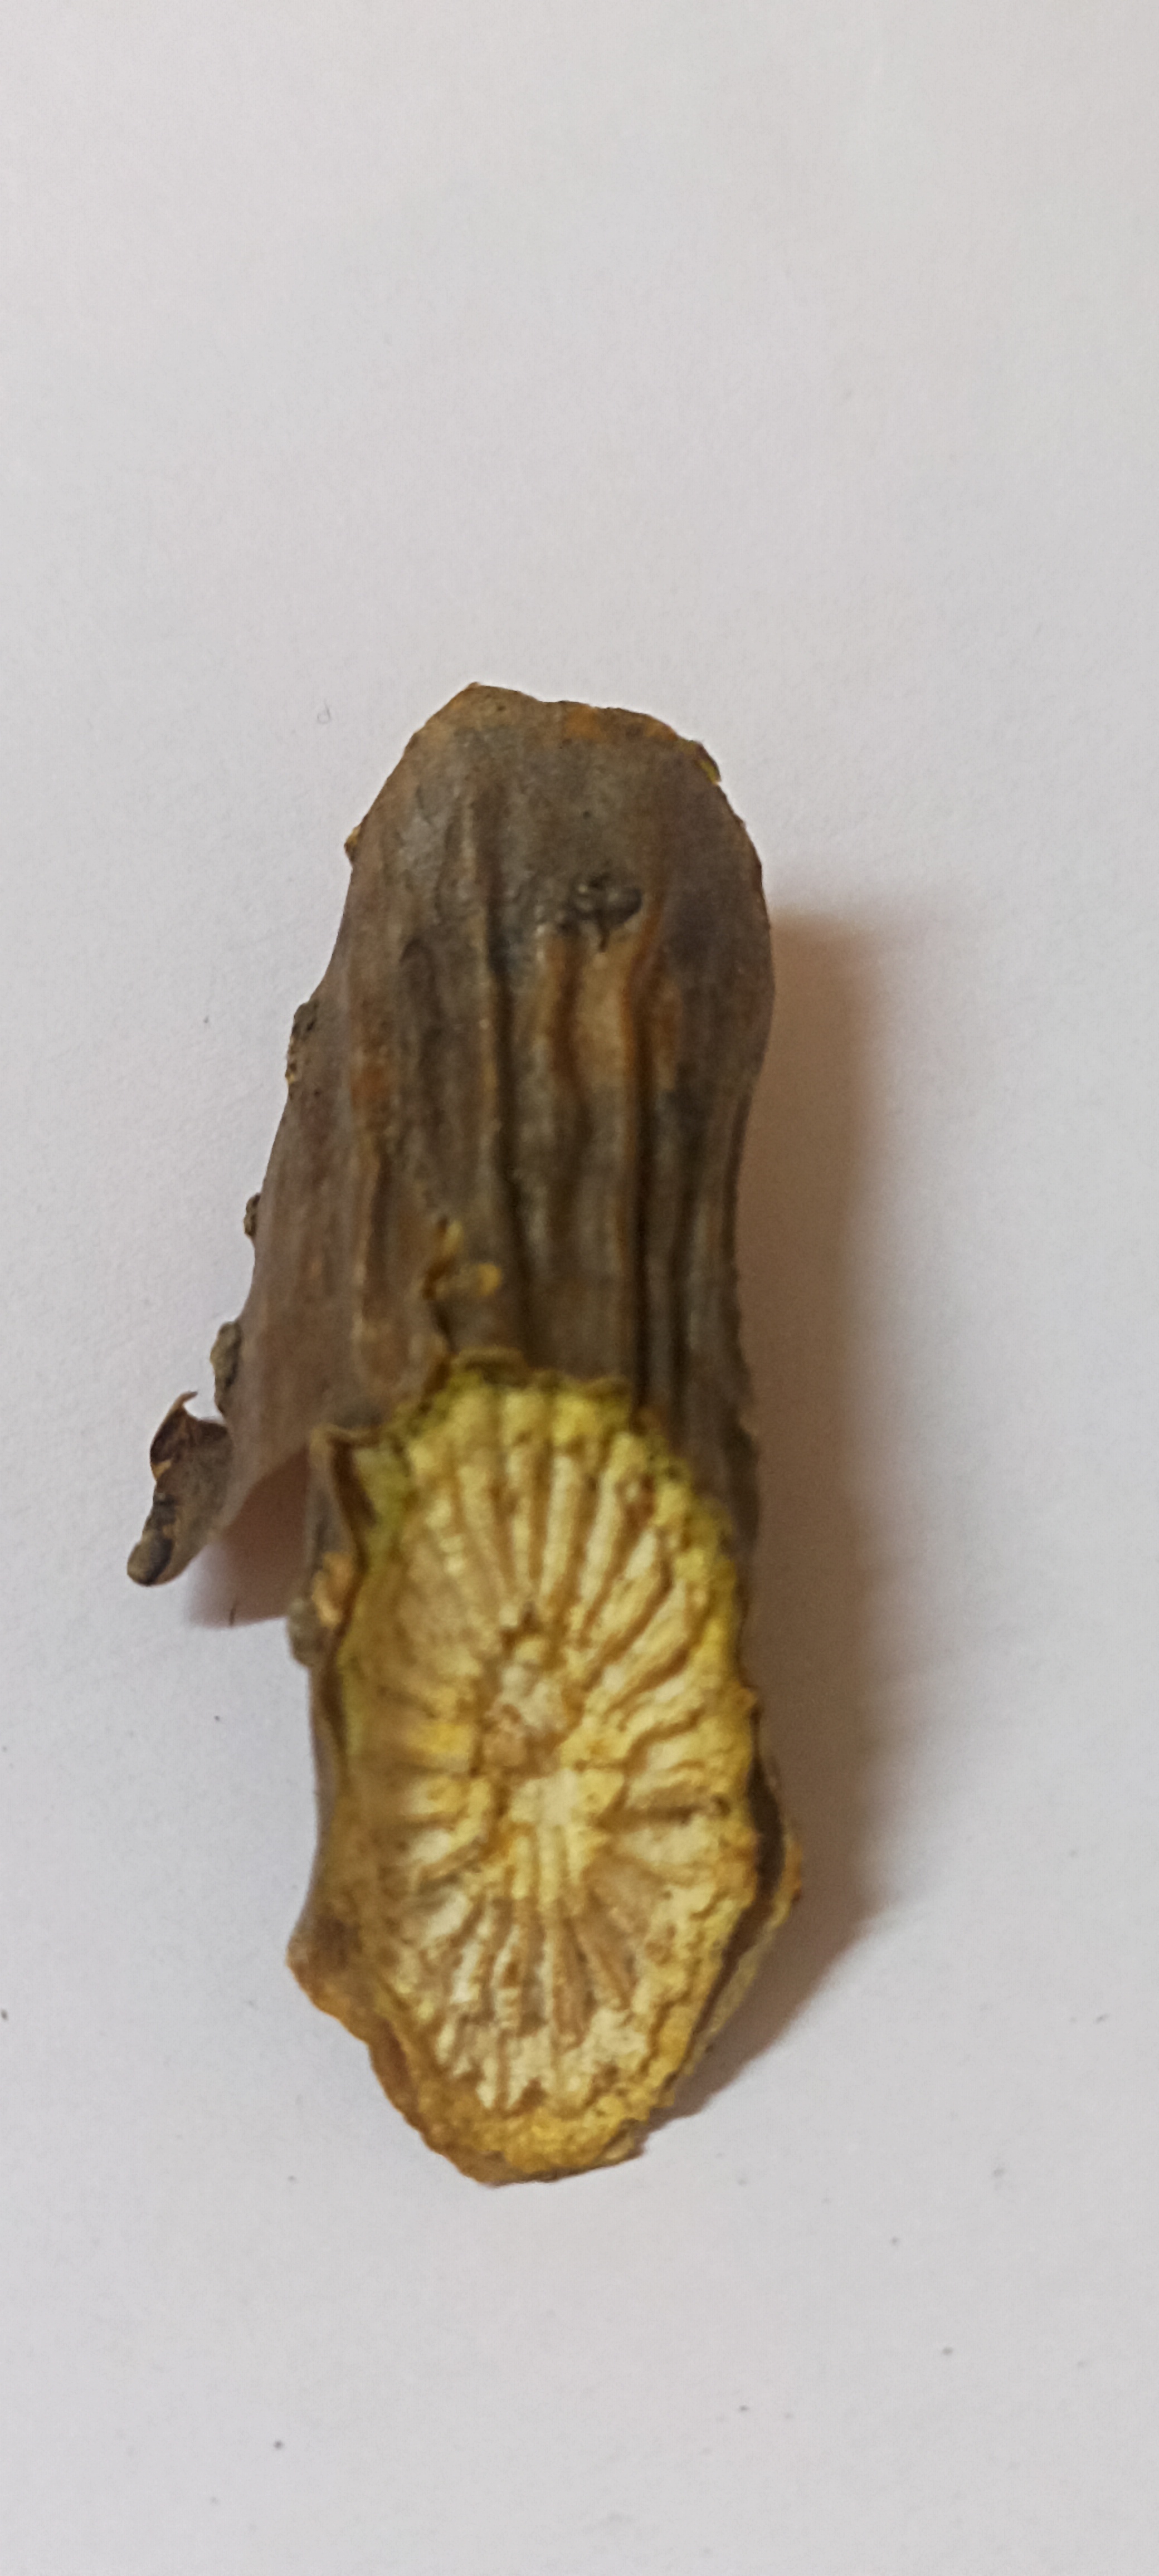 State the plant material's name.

gulvel
